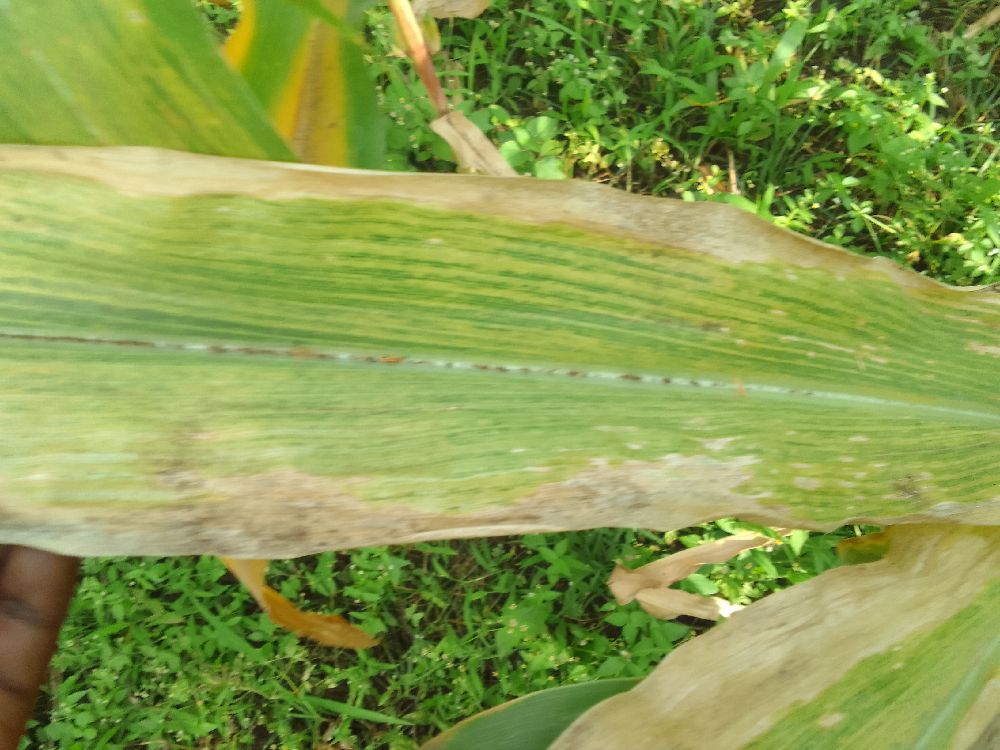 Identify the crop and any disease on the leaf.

maize, maize lethal necrosis
